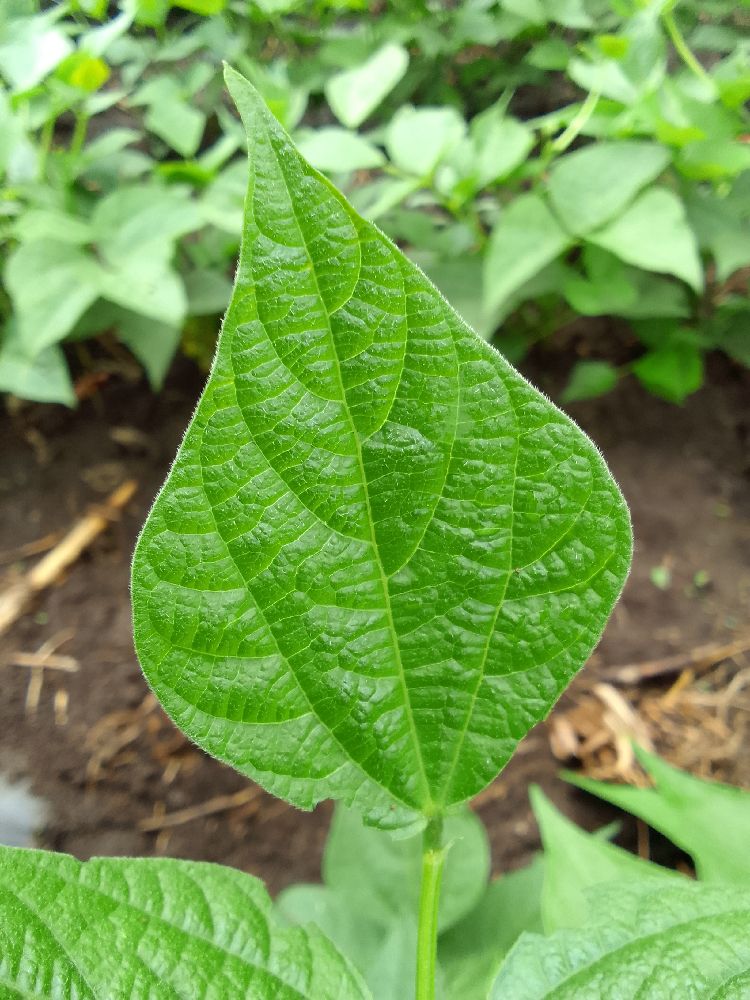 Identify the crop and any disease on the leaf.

common bean, healthy
